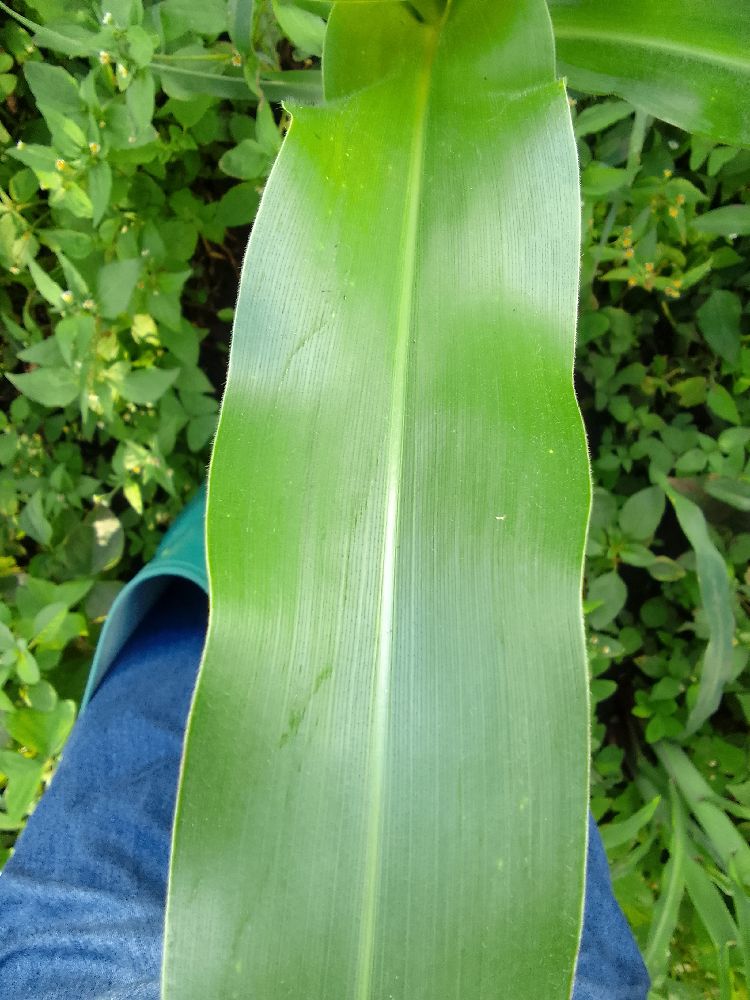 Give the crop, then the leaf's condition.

maize, healthy
